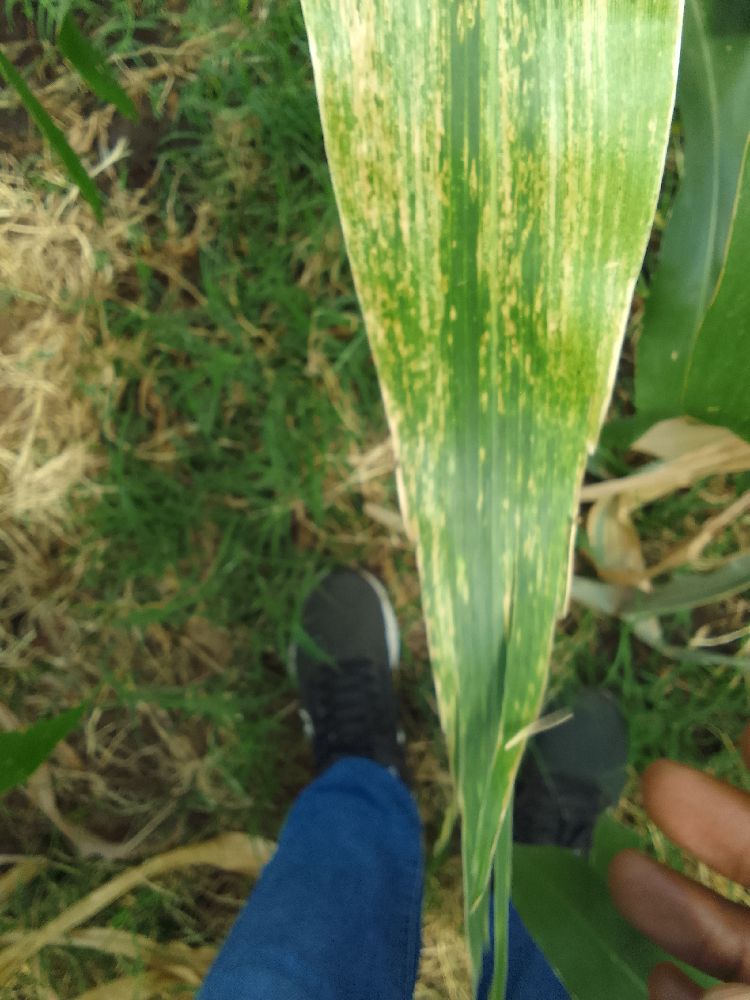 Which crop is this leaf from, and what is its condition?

maize, maize lethal necrosis
